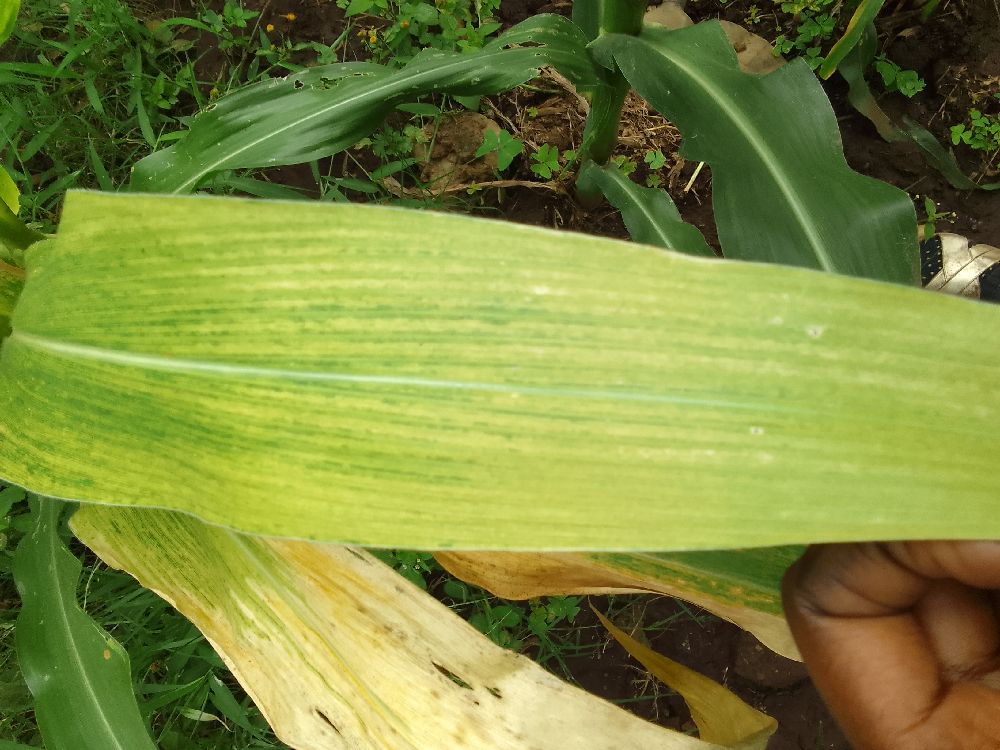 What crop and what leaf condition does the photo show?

maize, maize lethal necrosis
